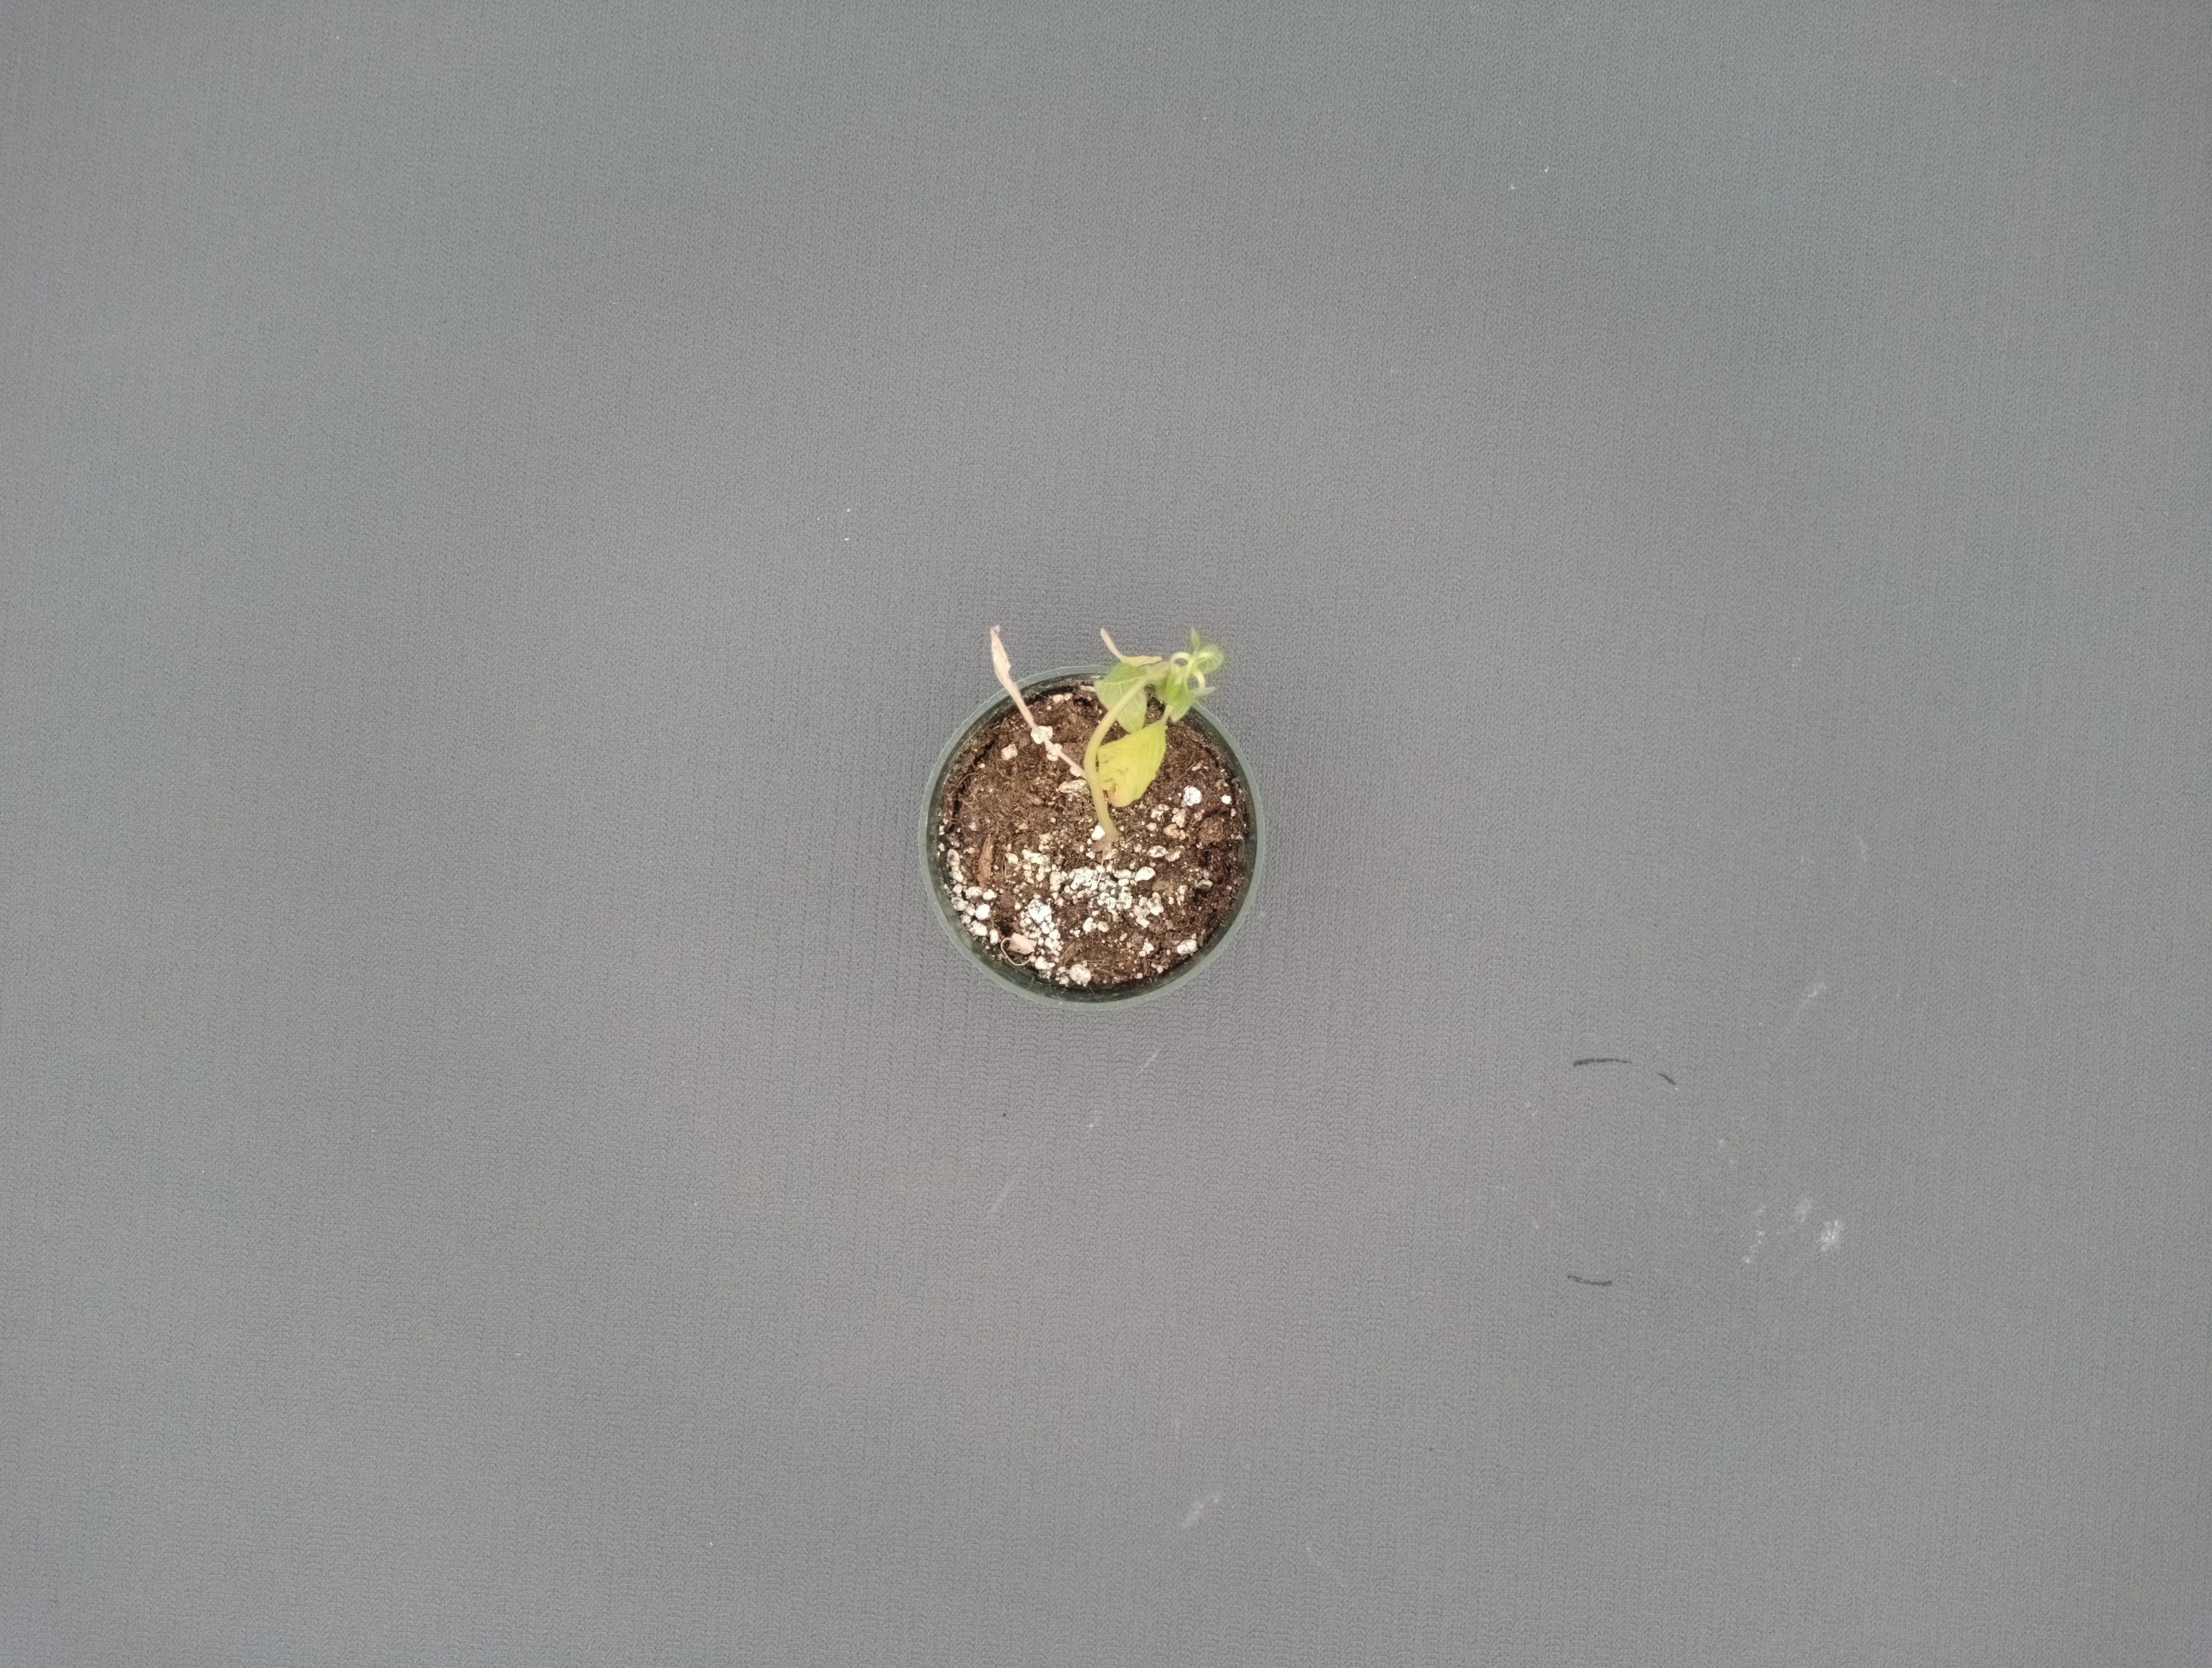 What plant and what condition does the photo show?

waterhemp, epinasty
